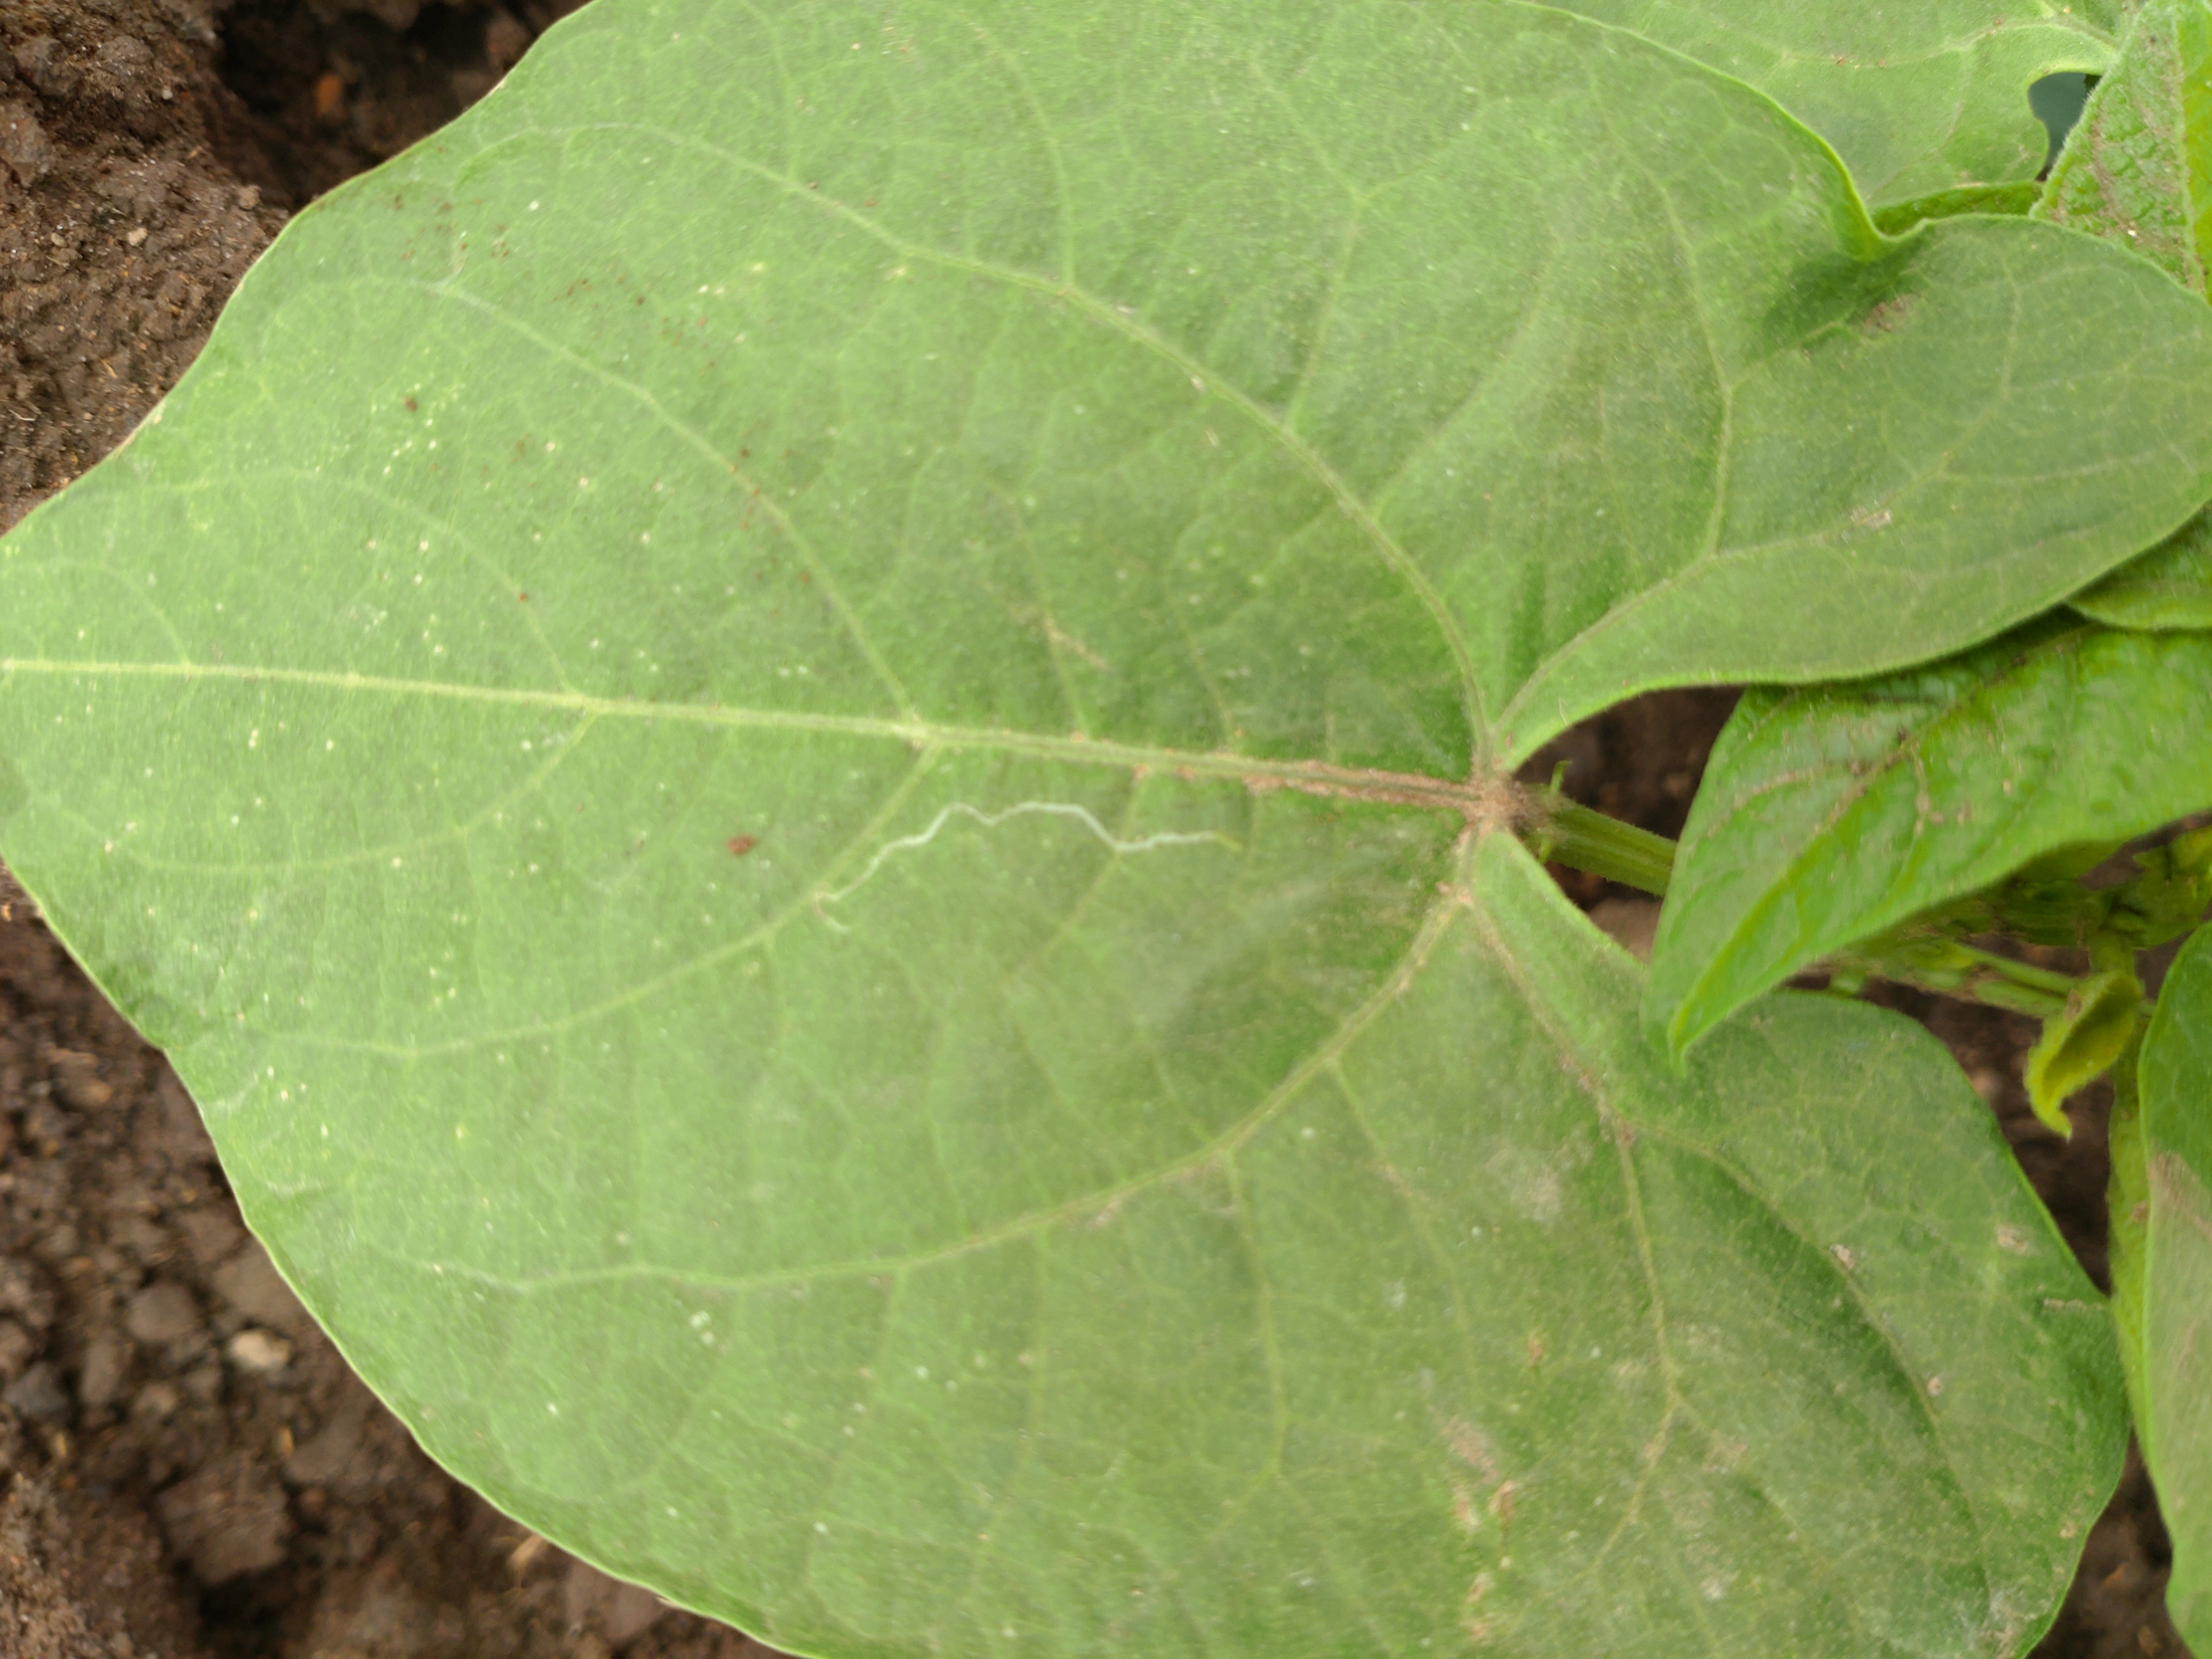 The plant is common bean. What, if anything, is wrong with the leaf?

healthy
